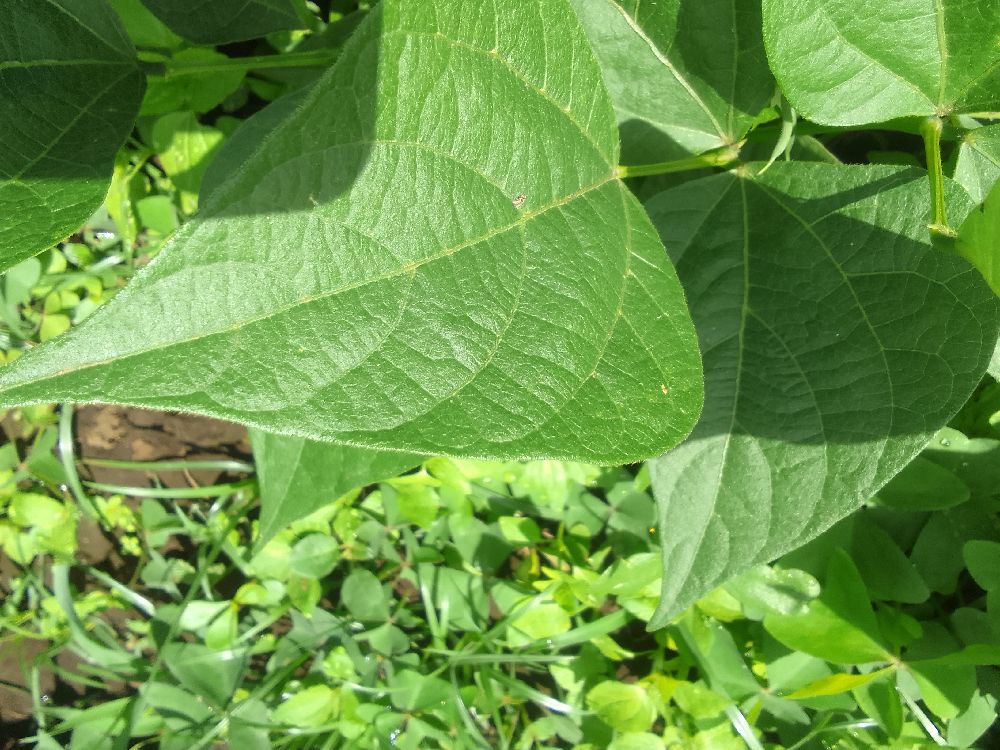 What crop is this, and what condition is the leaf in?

common bean, healthy
